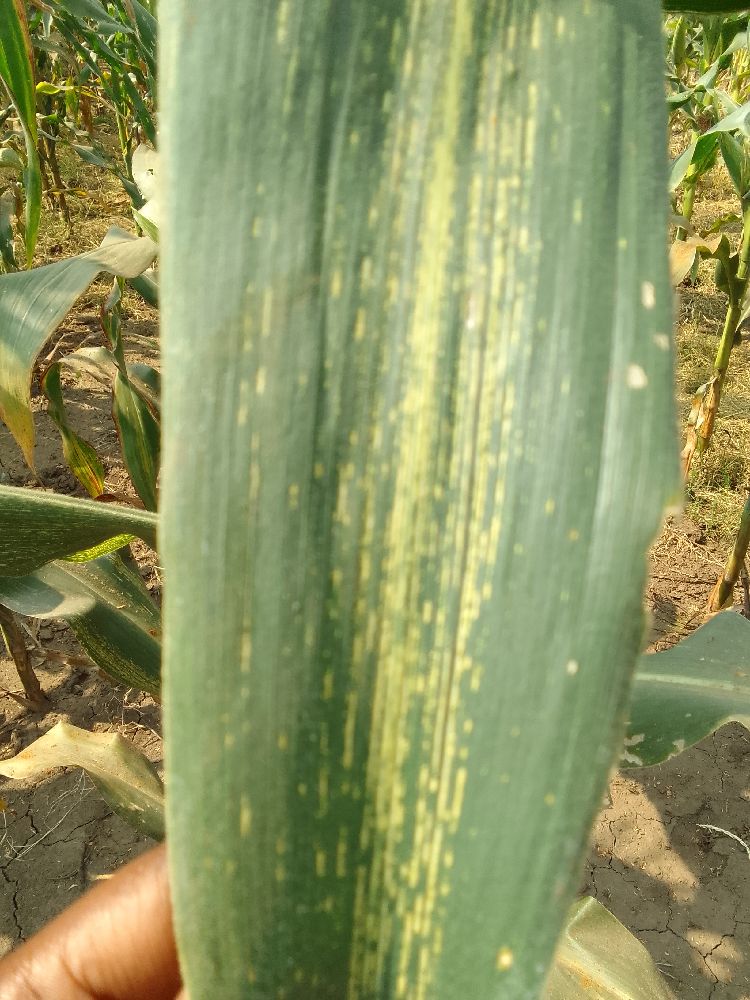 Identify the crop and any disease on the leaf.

maize, maize streak virus
